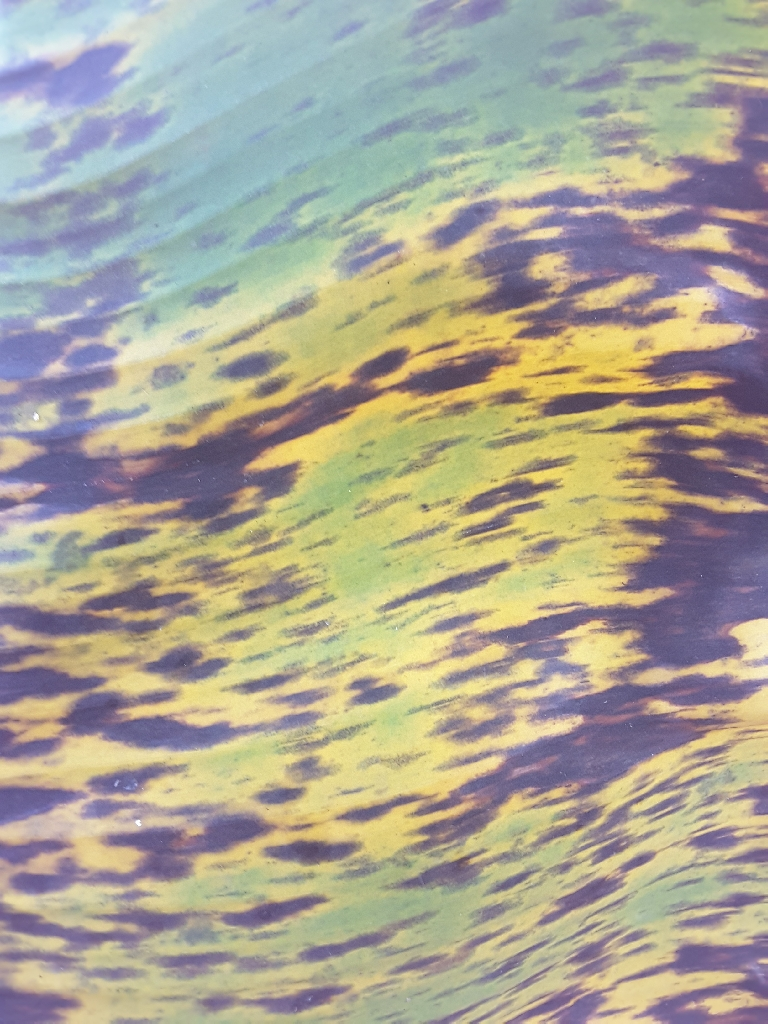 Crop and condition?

banana, black sigatoka
